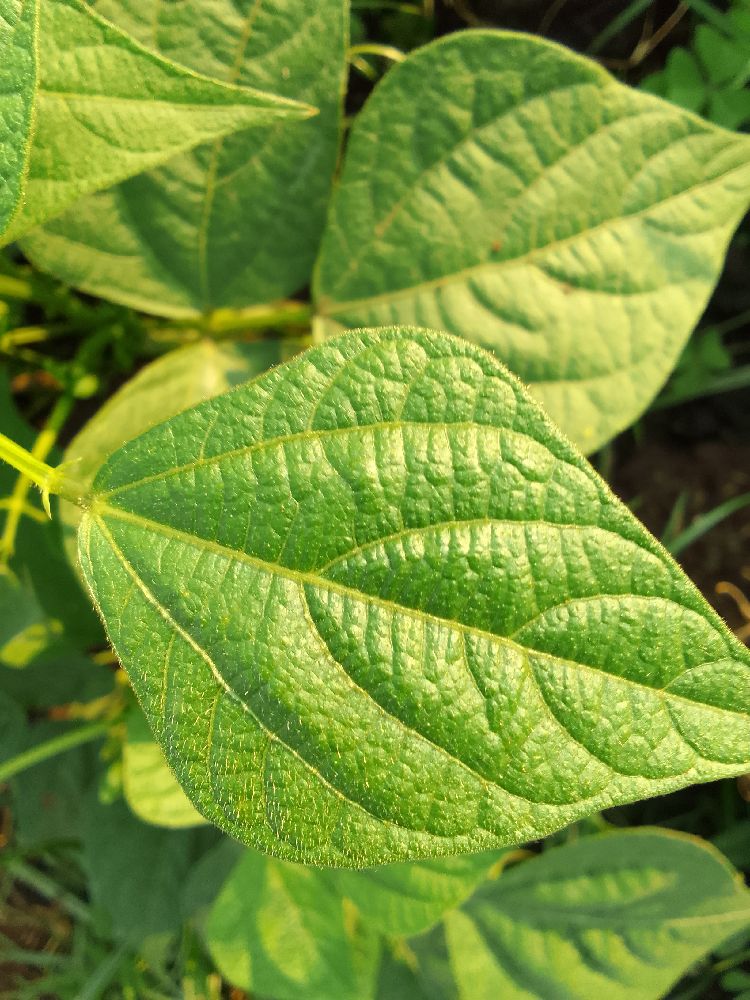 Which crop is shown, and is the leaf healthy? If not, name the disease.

common bean, healthy
